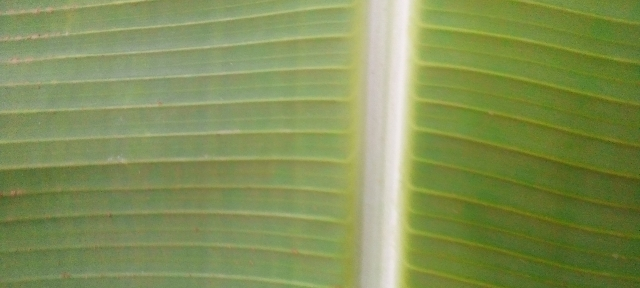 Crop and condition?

banana, healthy
